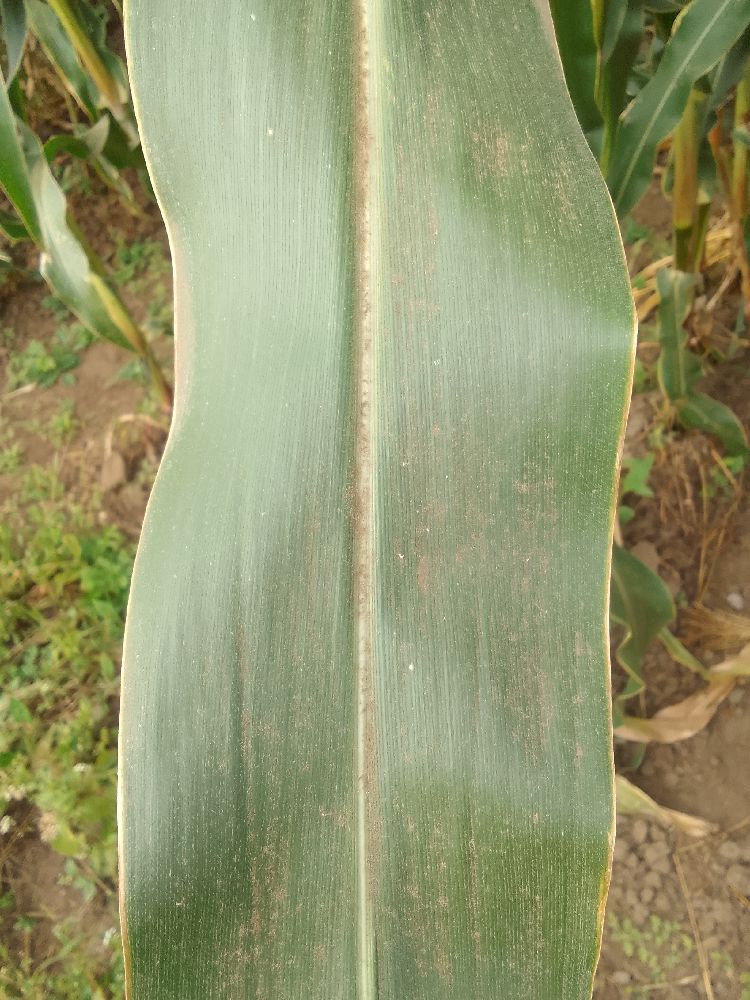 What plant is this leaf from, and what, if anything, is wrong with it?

maize, healthy
